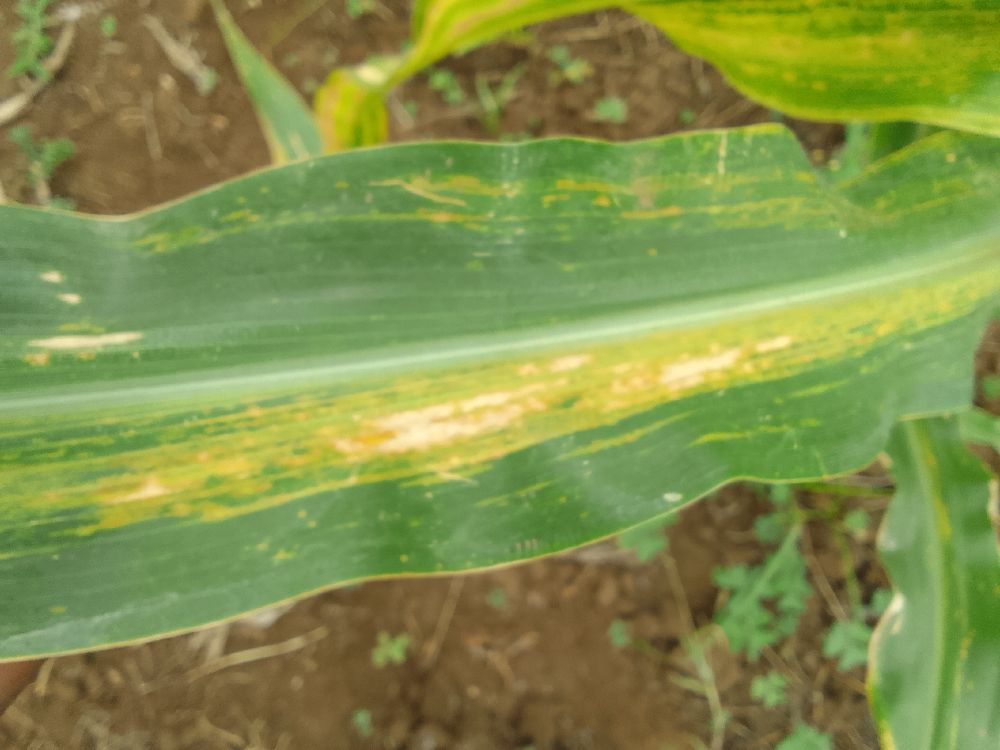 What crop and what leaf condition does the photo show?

maize, maize lethal necrosis
